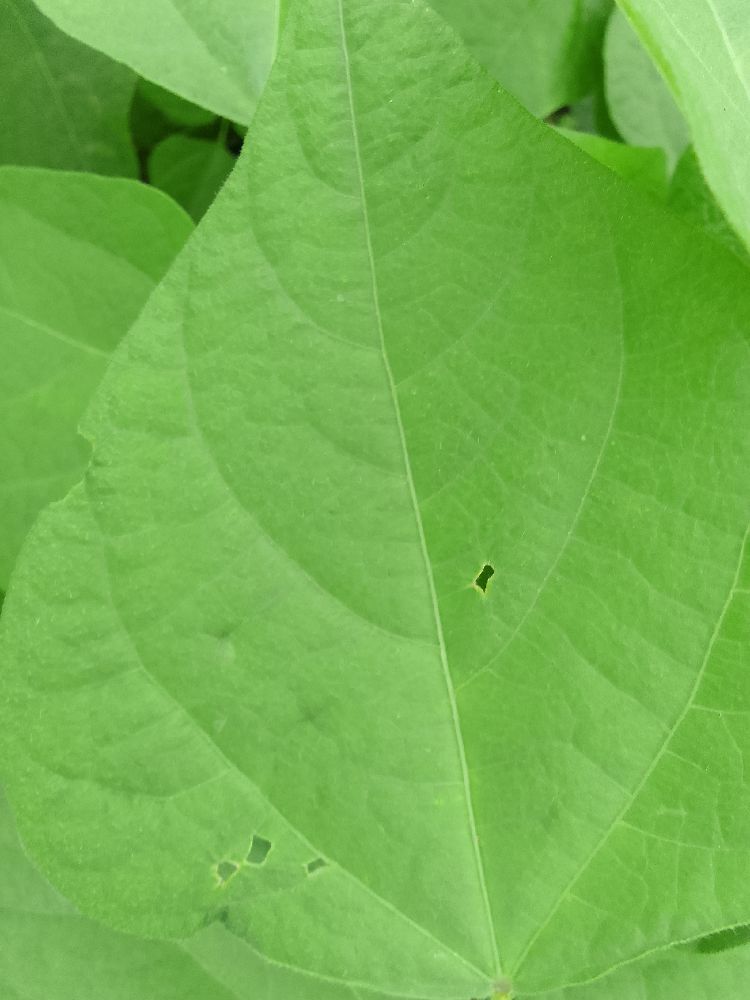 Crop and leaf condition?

common bean, healthy
